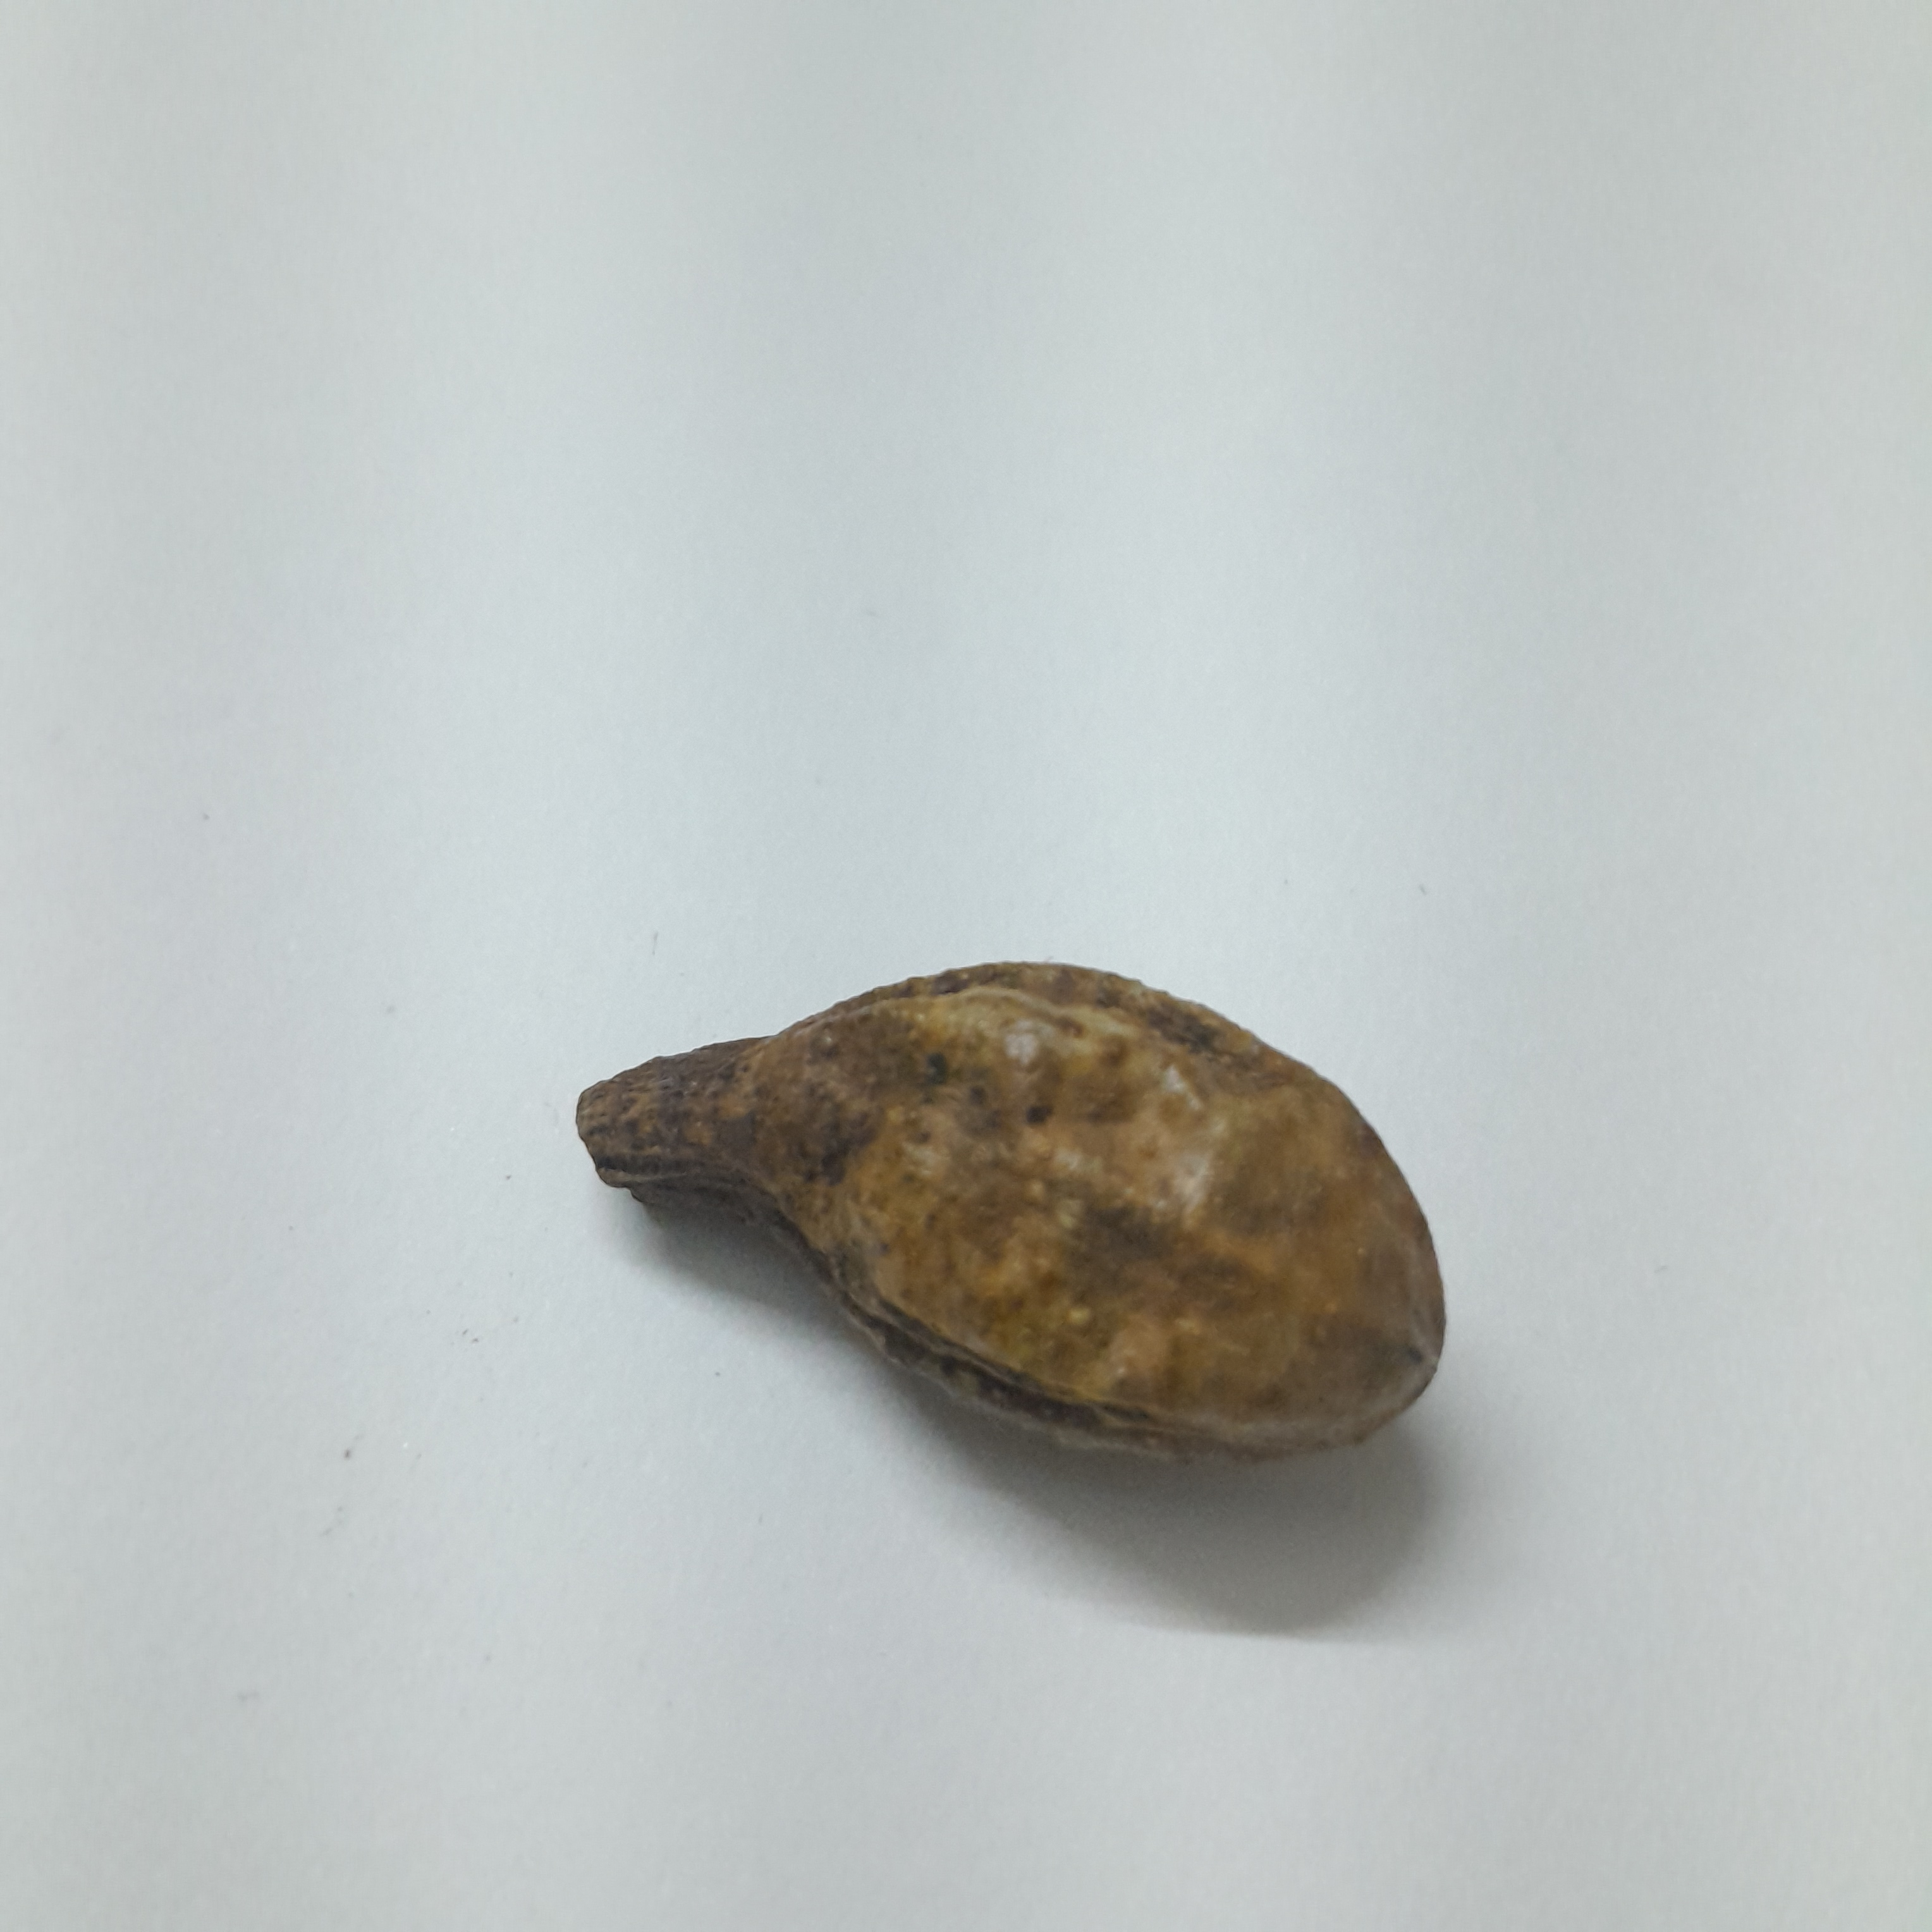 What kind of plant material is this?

hirdaa
